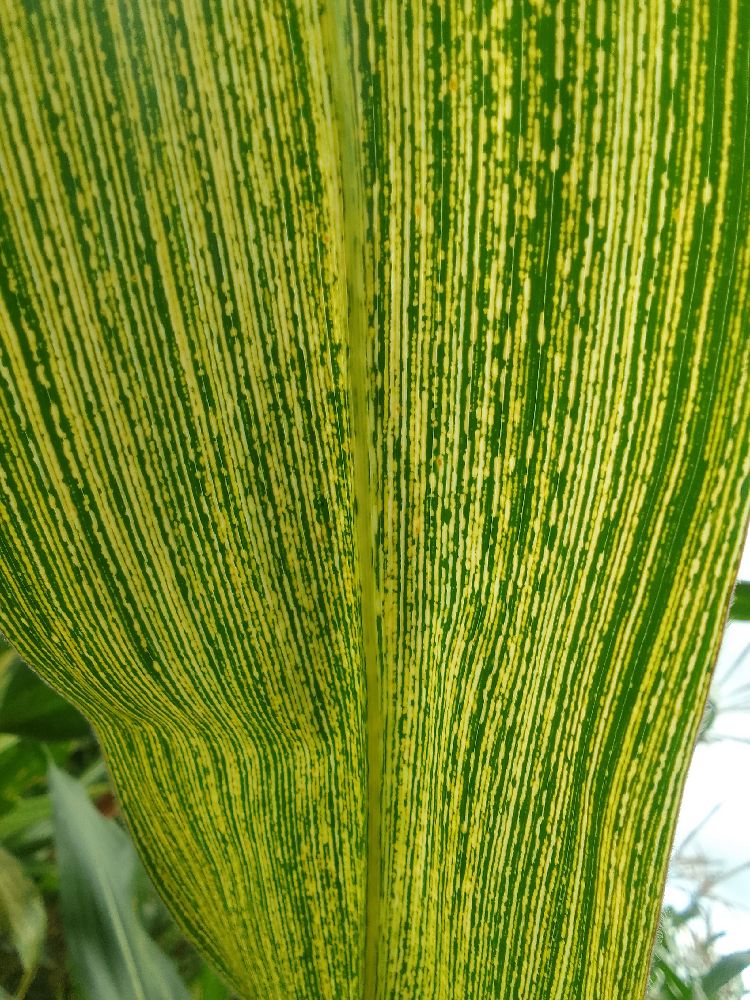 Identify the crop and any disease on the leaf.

maize, maize streak virus
